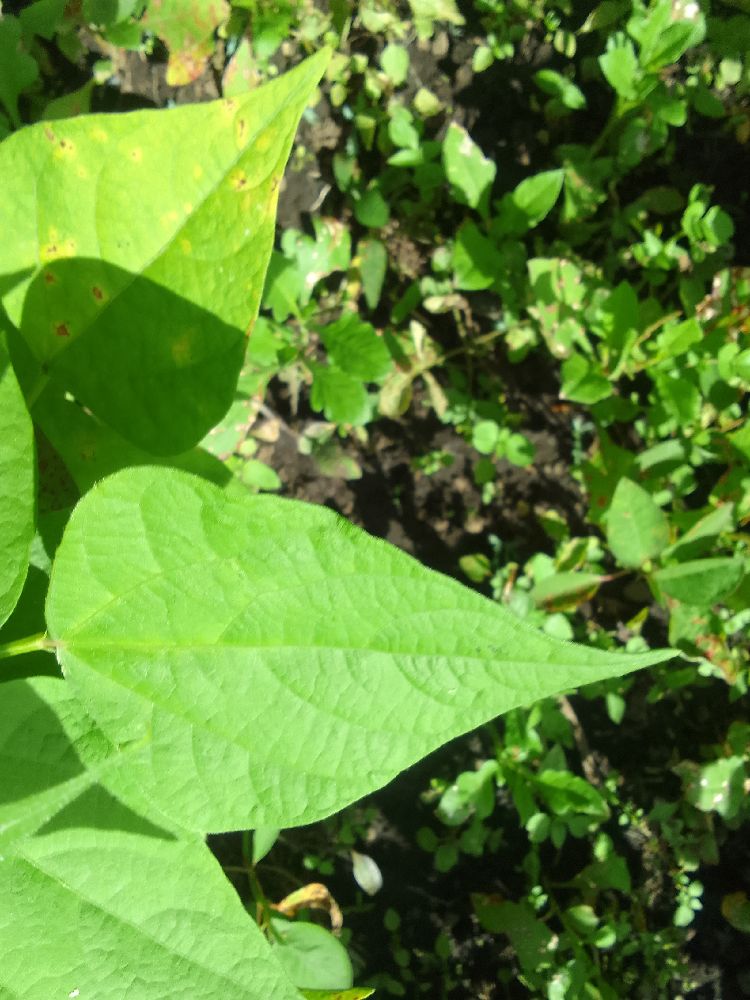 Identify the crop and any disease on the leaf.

common bean, healthy
